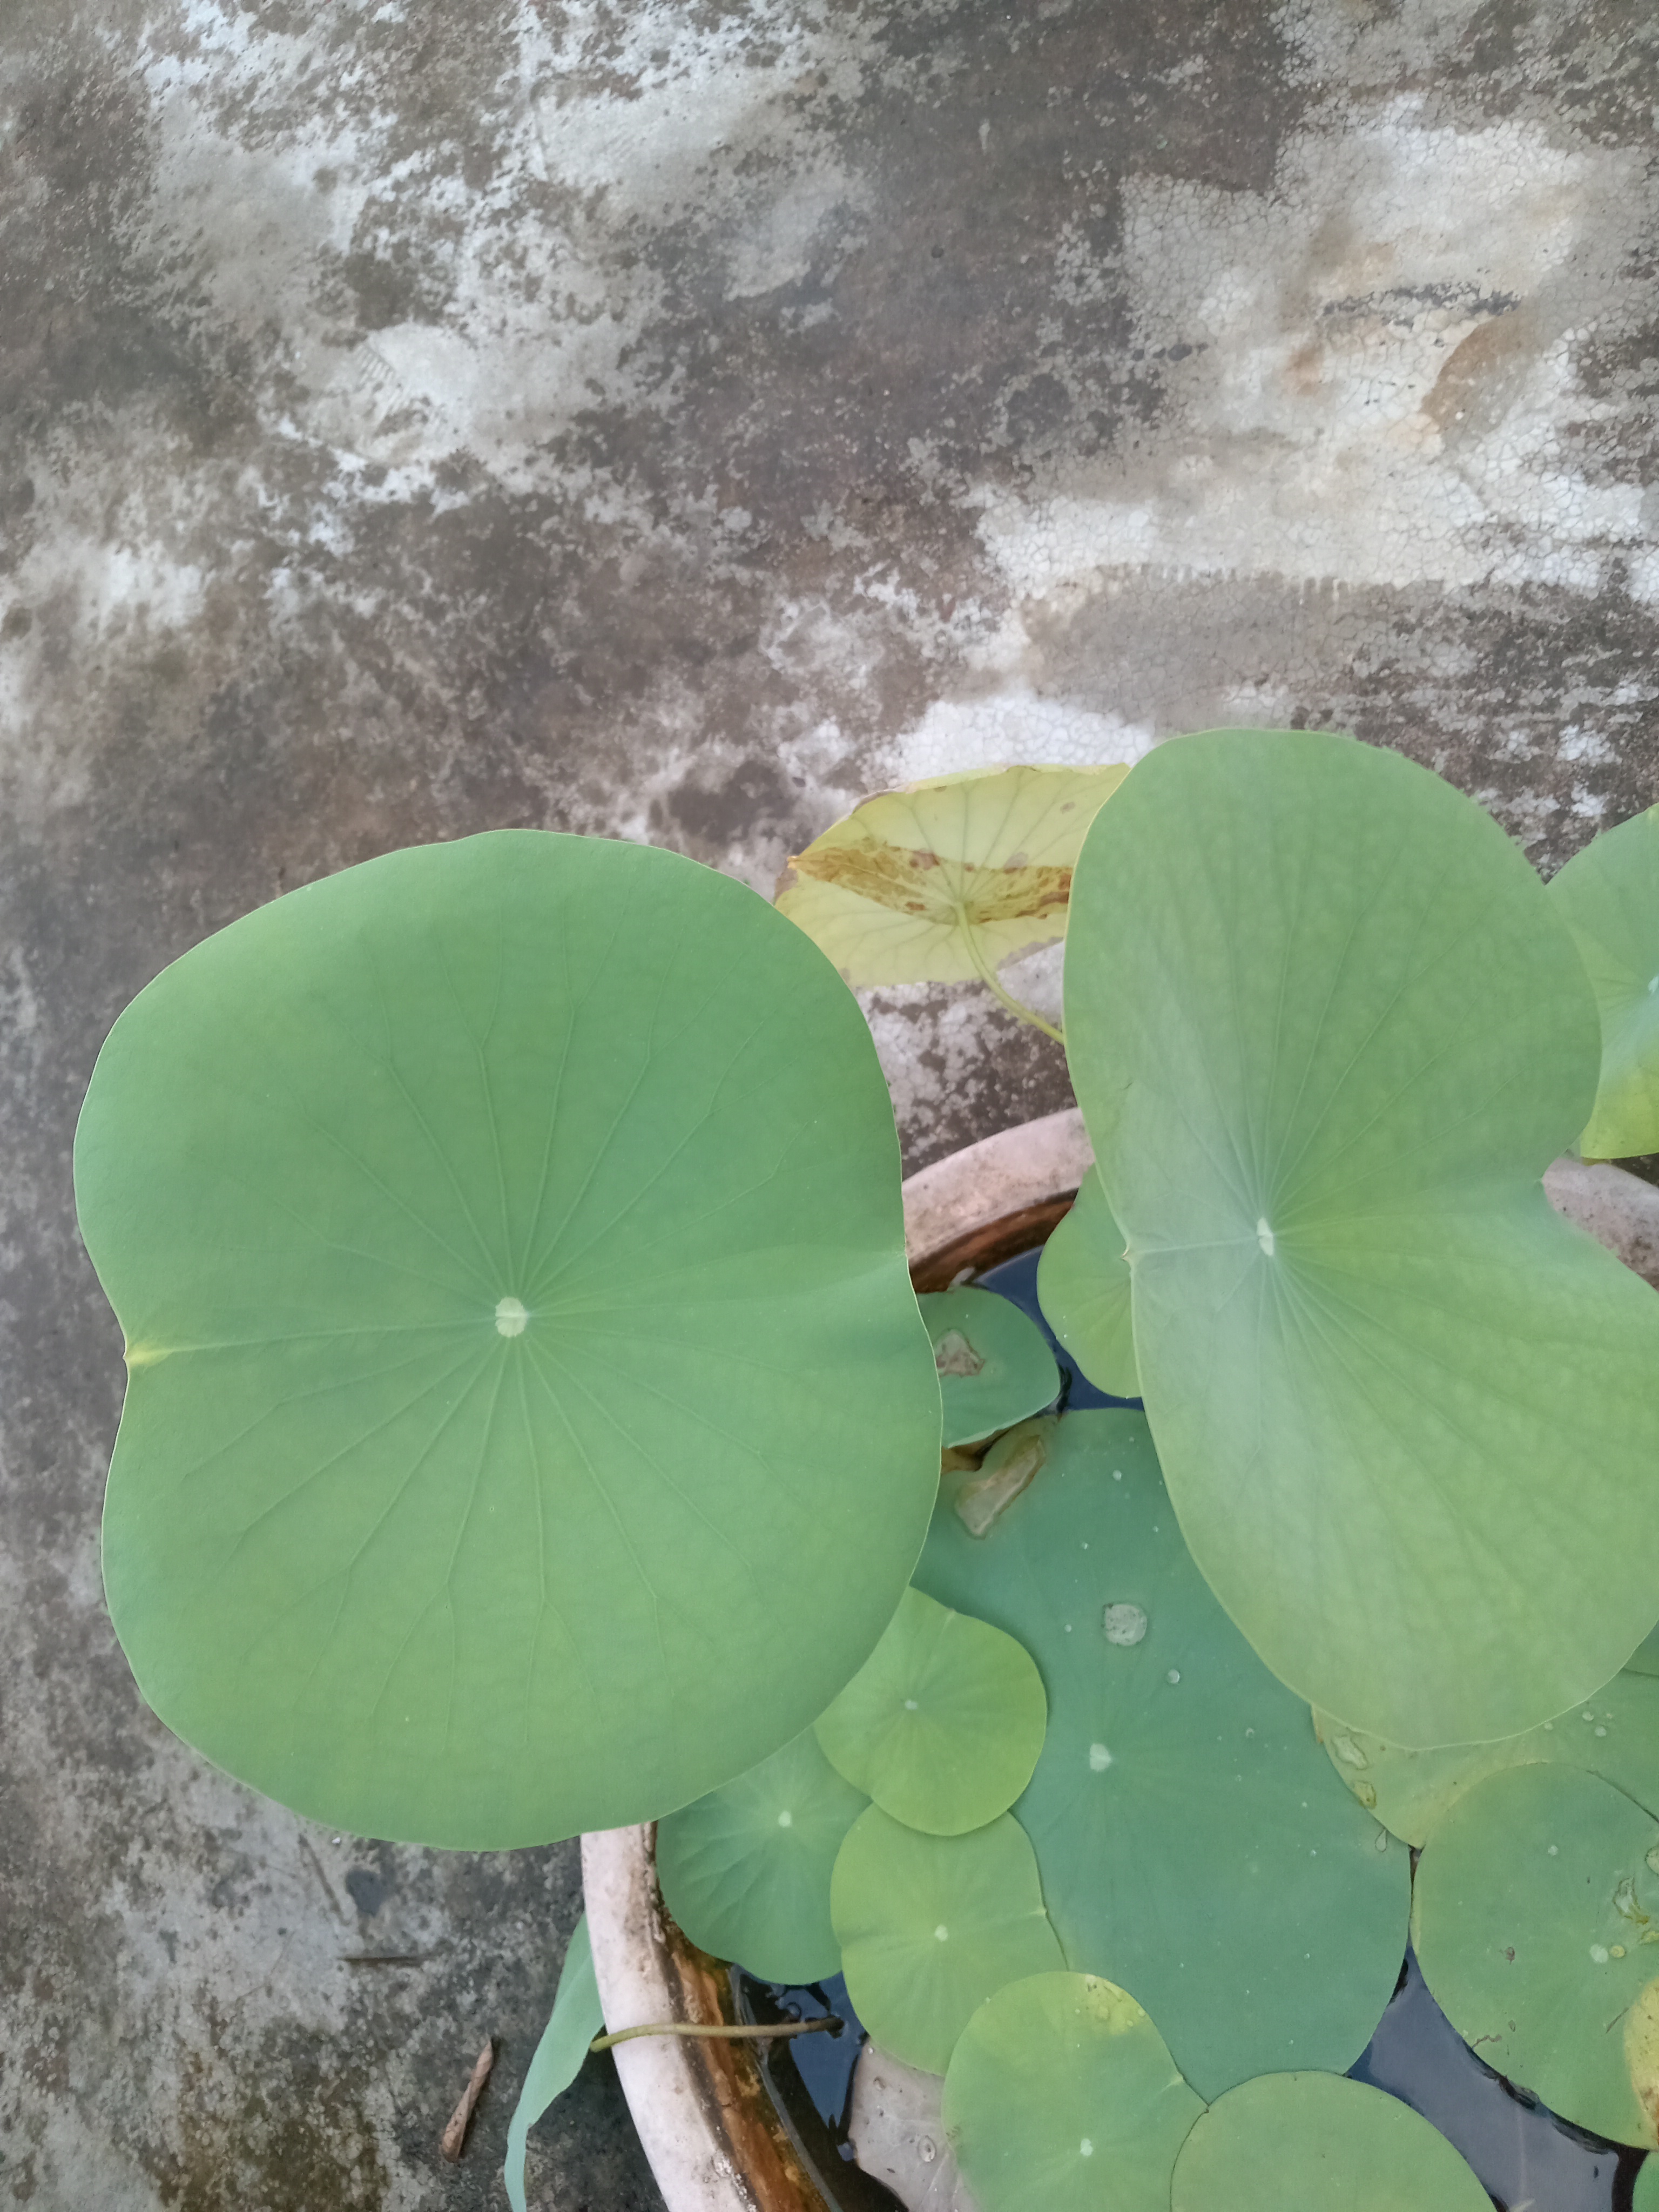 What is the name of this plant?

lotus
